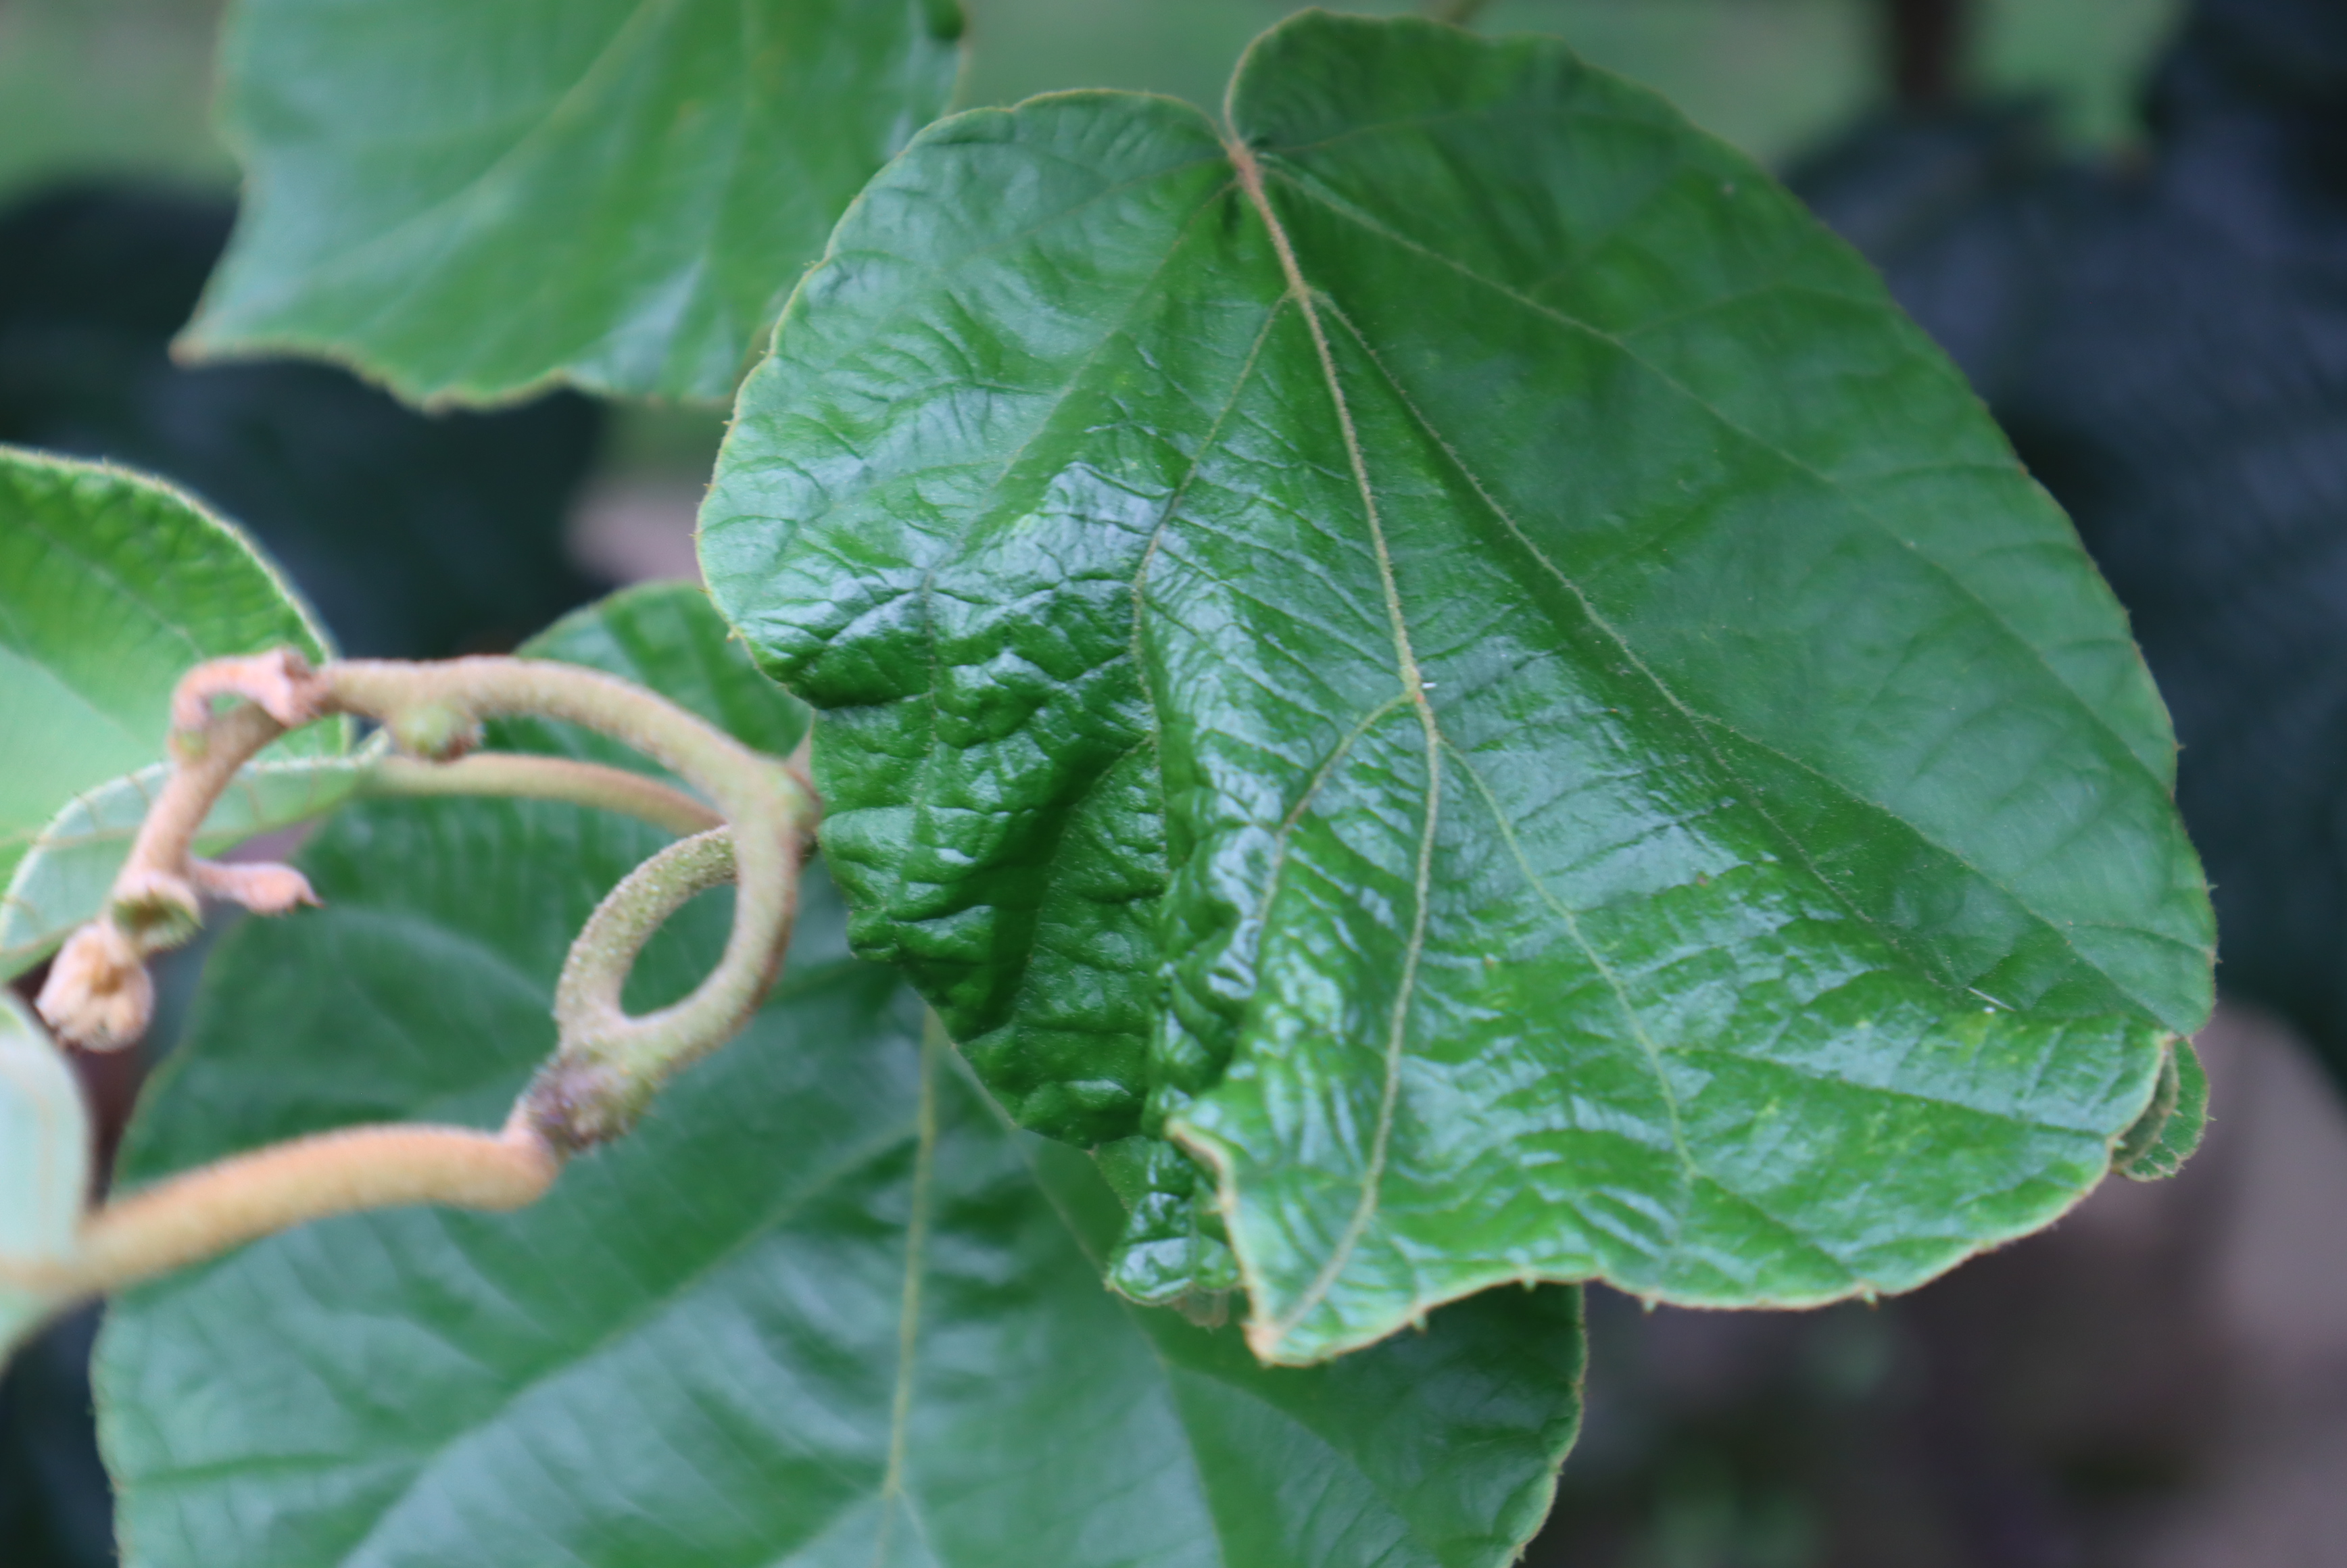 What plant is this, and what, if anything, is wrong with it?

kiwi, mechanical damage
